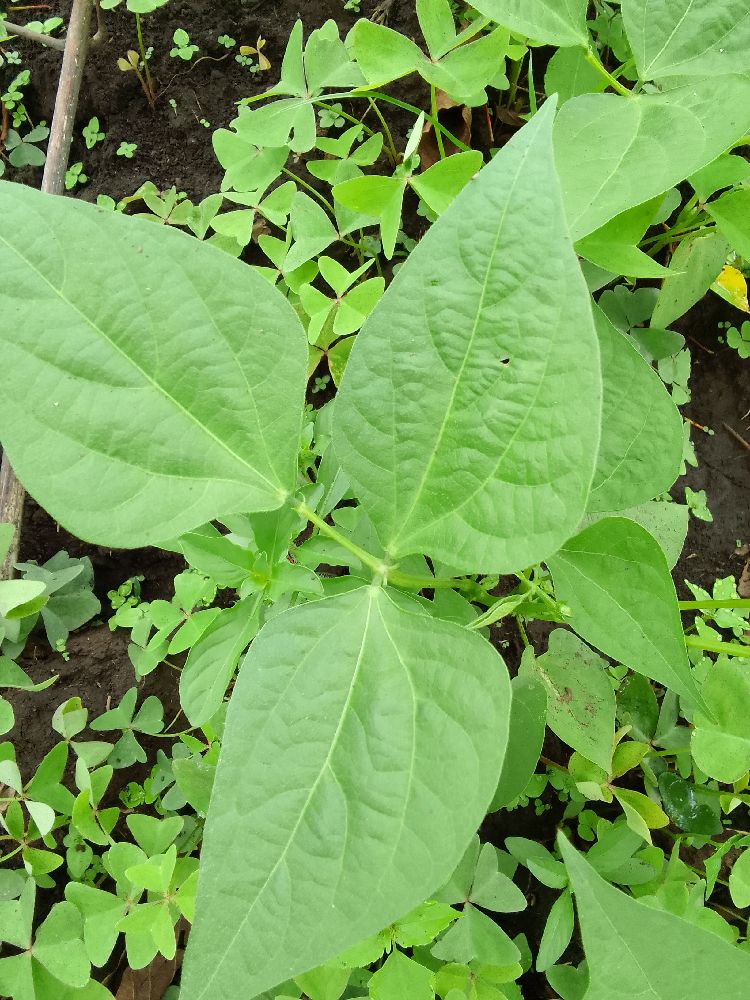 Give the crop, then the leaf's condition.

common bean, healthy
